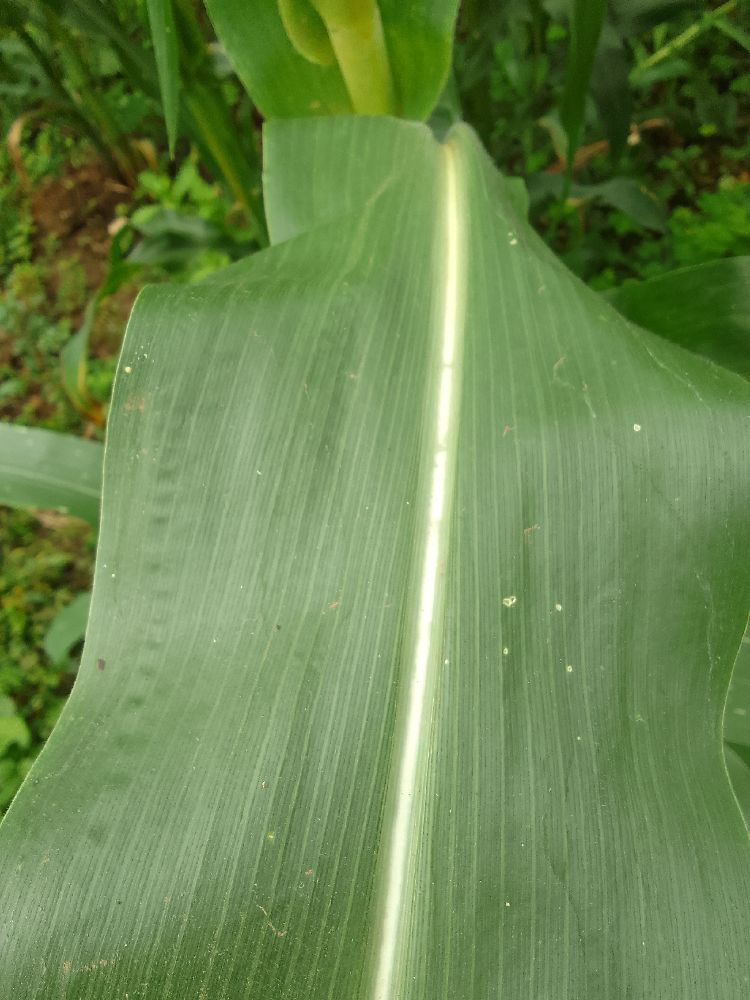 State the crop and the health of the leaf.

maize, healthy
